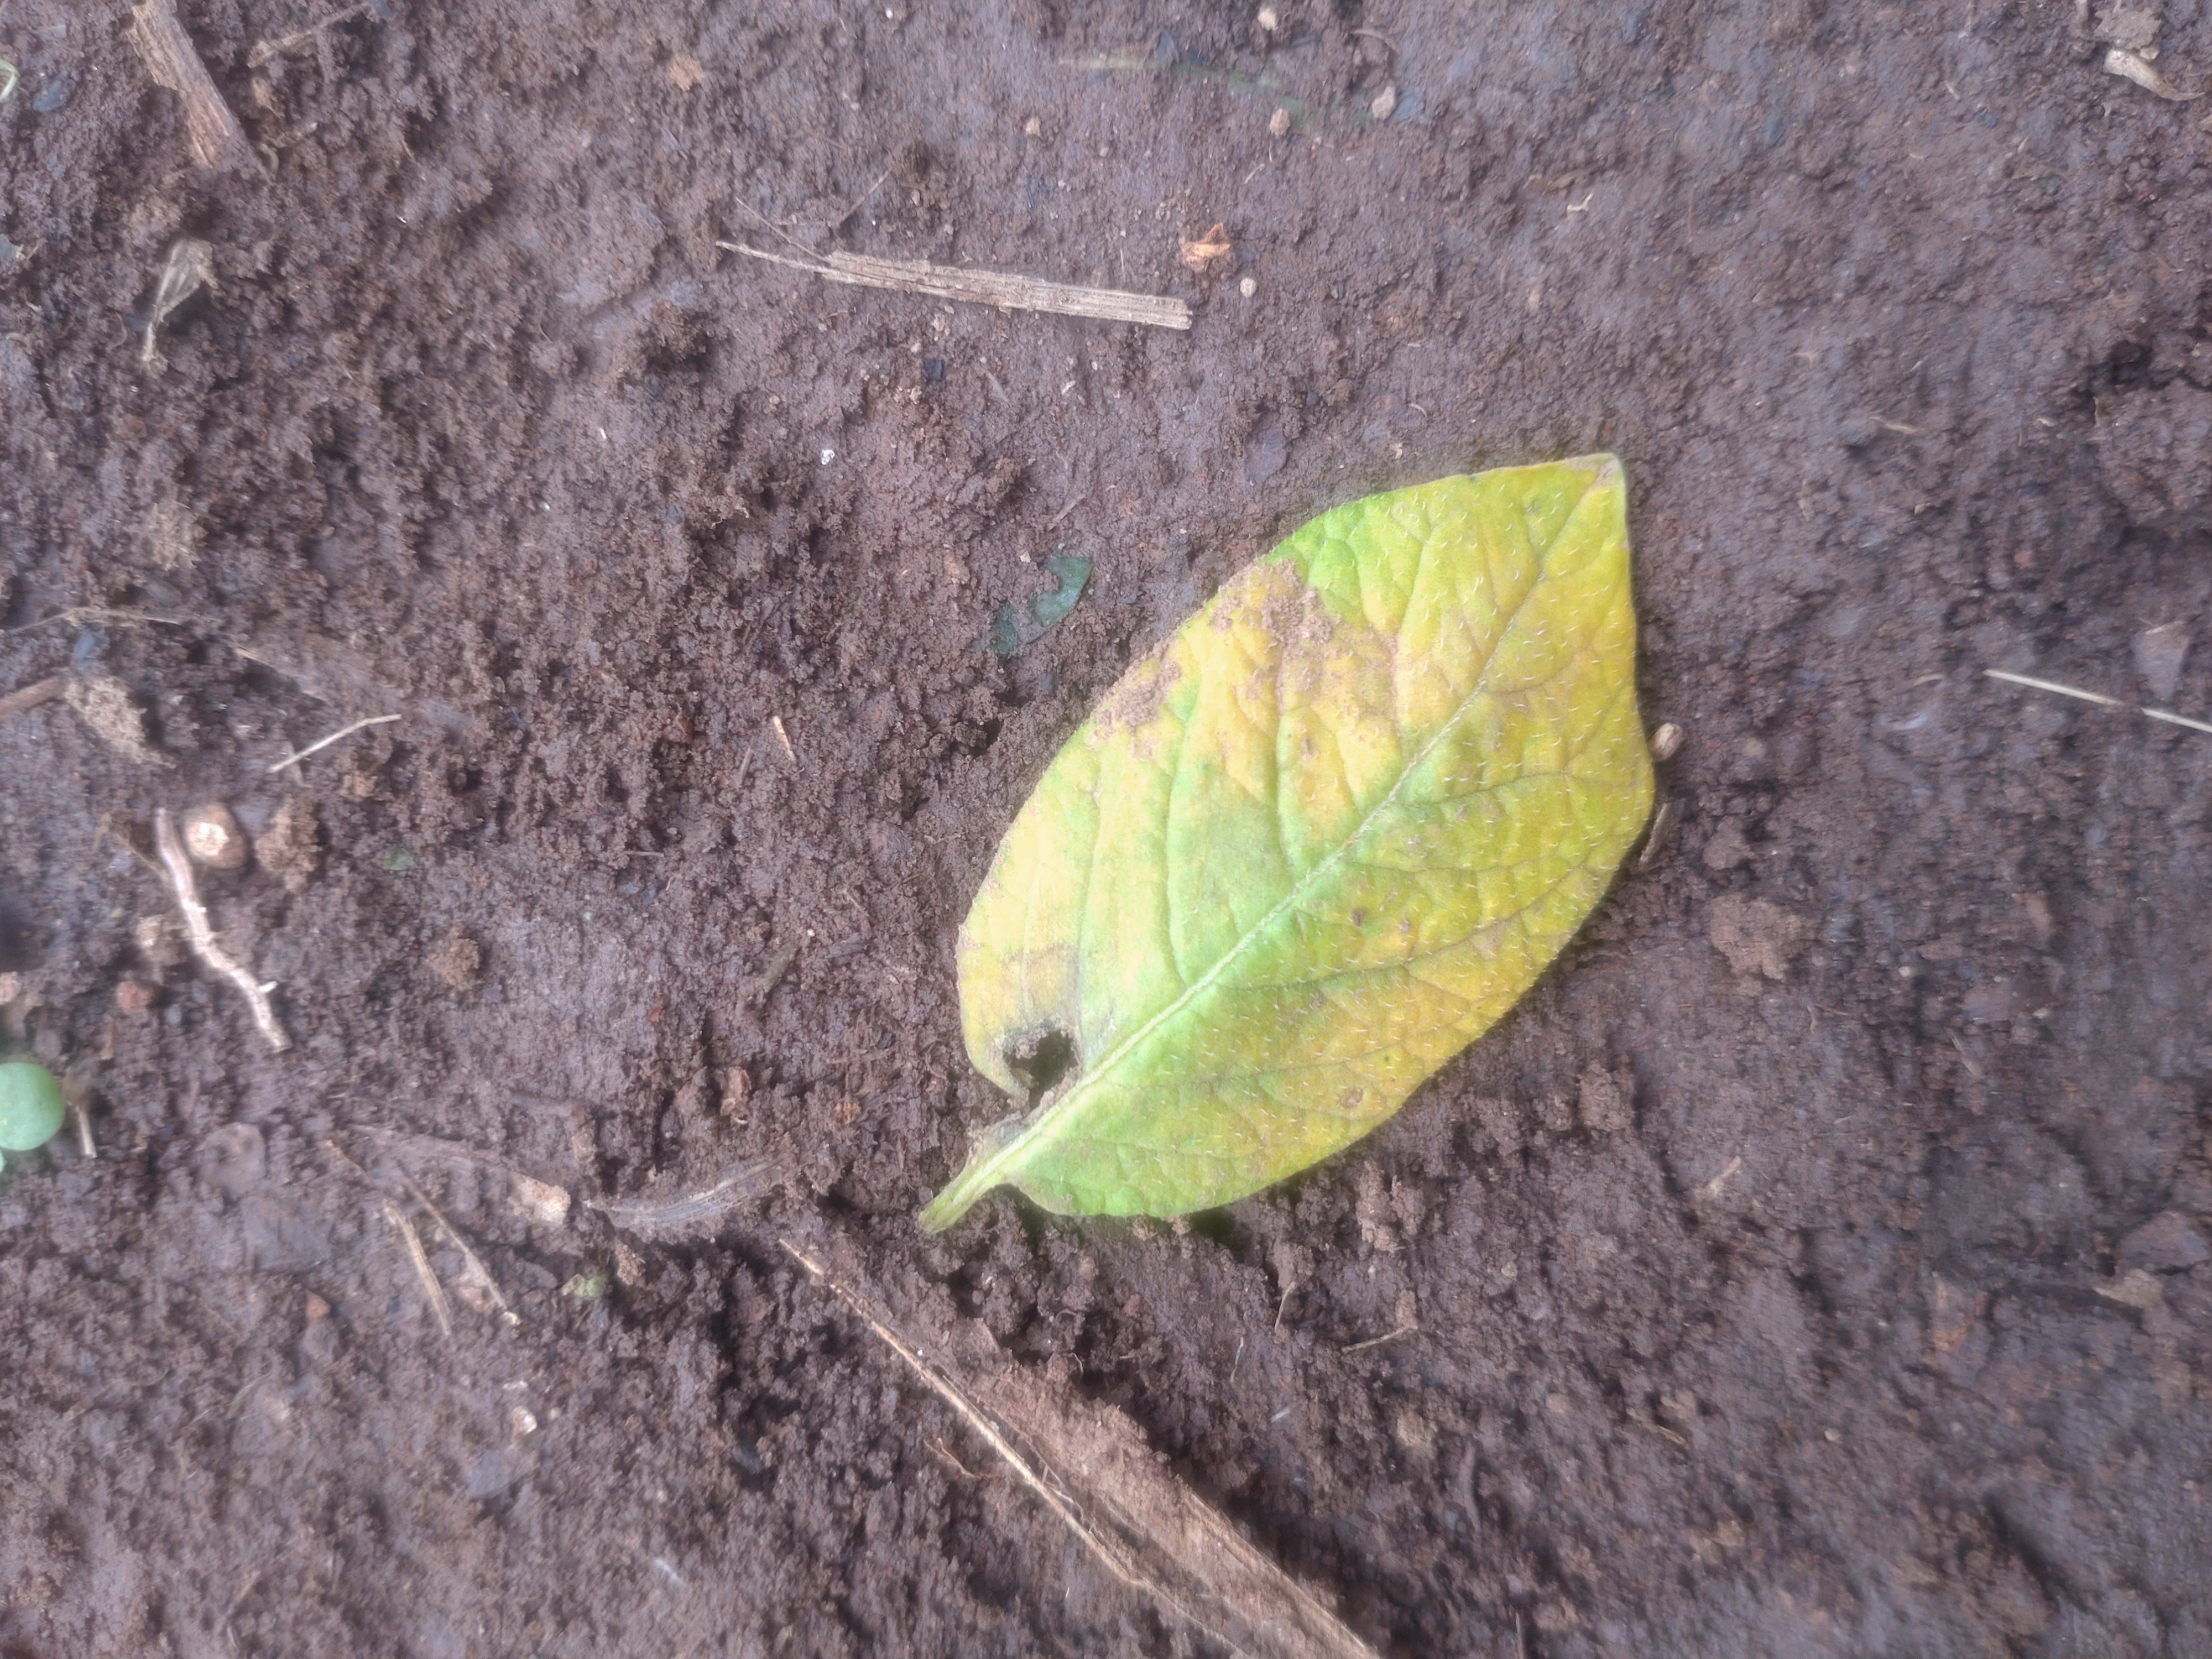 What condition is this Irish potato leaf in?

late blight
